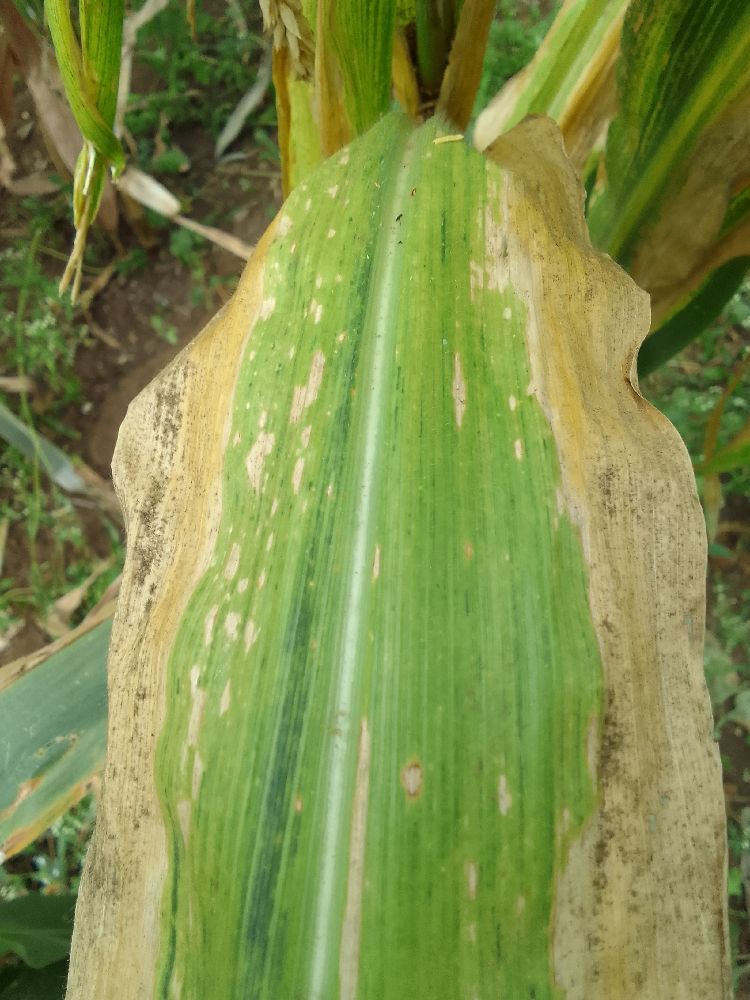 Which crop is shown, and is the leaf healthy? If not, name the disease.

maize, maize lethal necrosis
